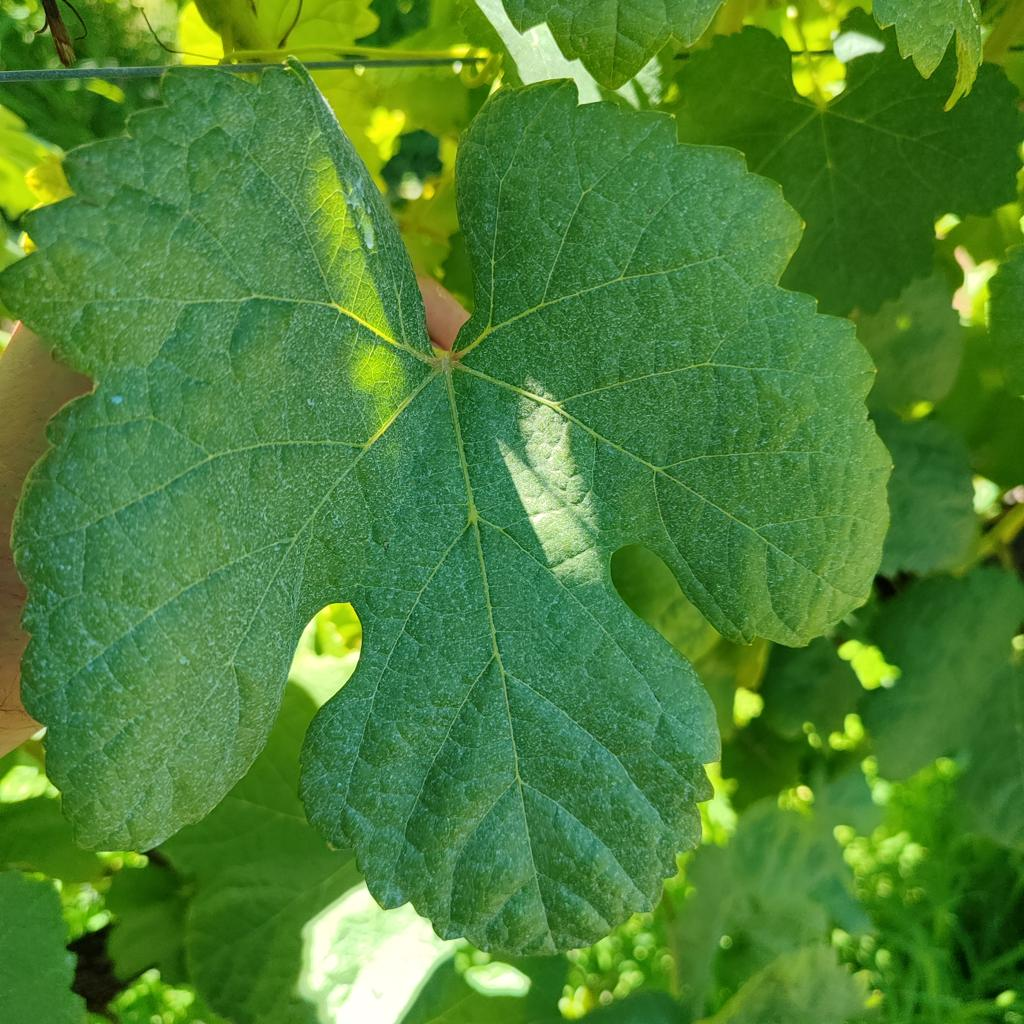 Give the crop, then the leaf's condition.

grapevine, healthy
